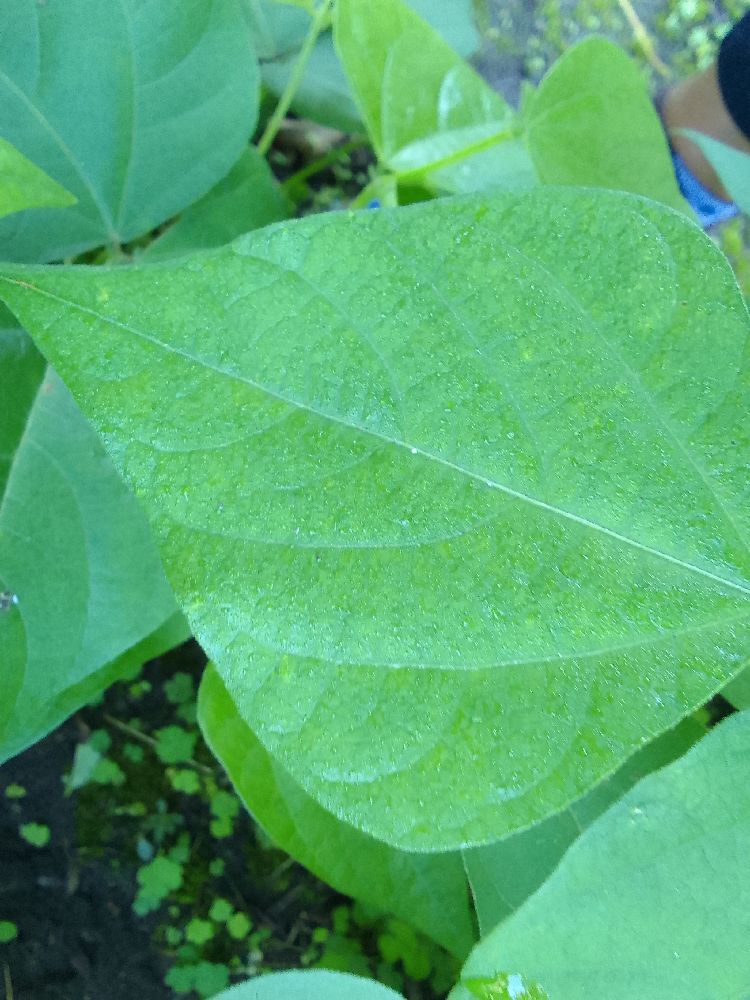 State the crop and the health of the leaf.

common bean, healthy
